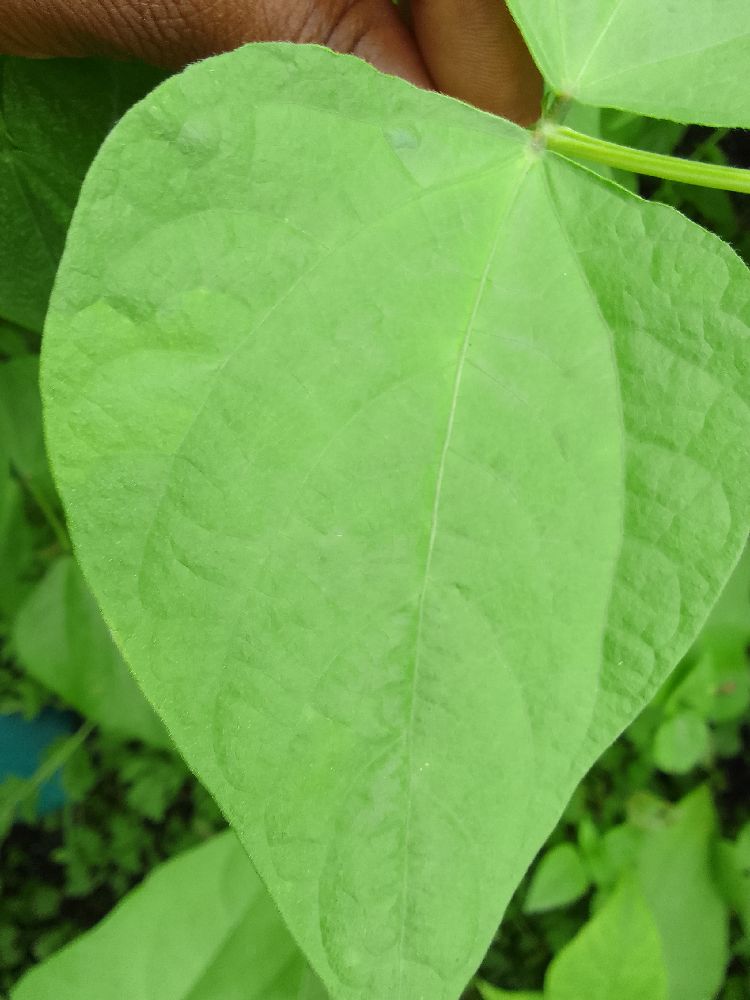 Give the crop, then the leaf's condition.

common bean, healthy
